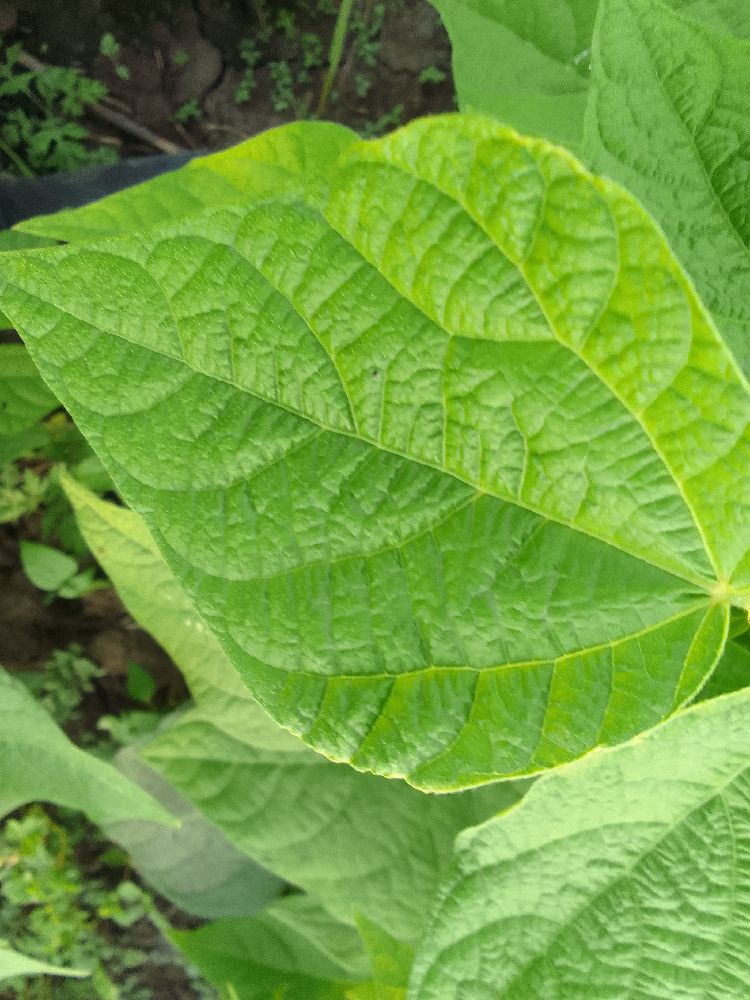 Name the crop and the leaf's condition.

common bean, healthy
